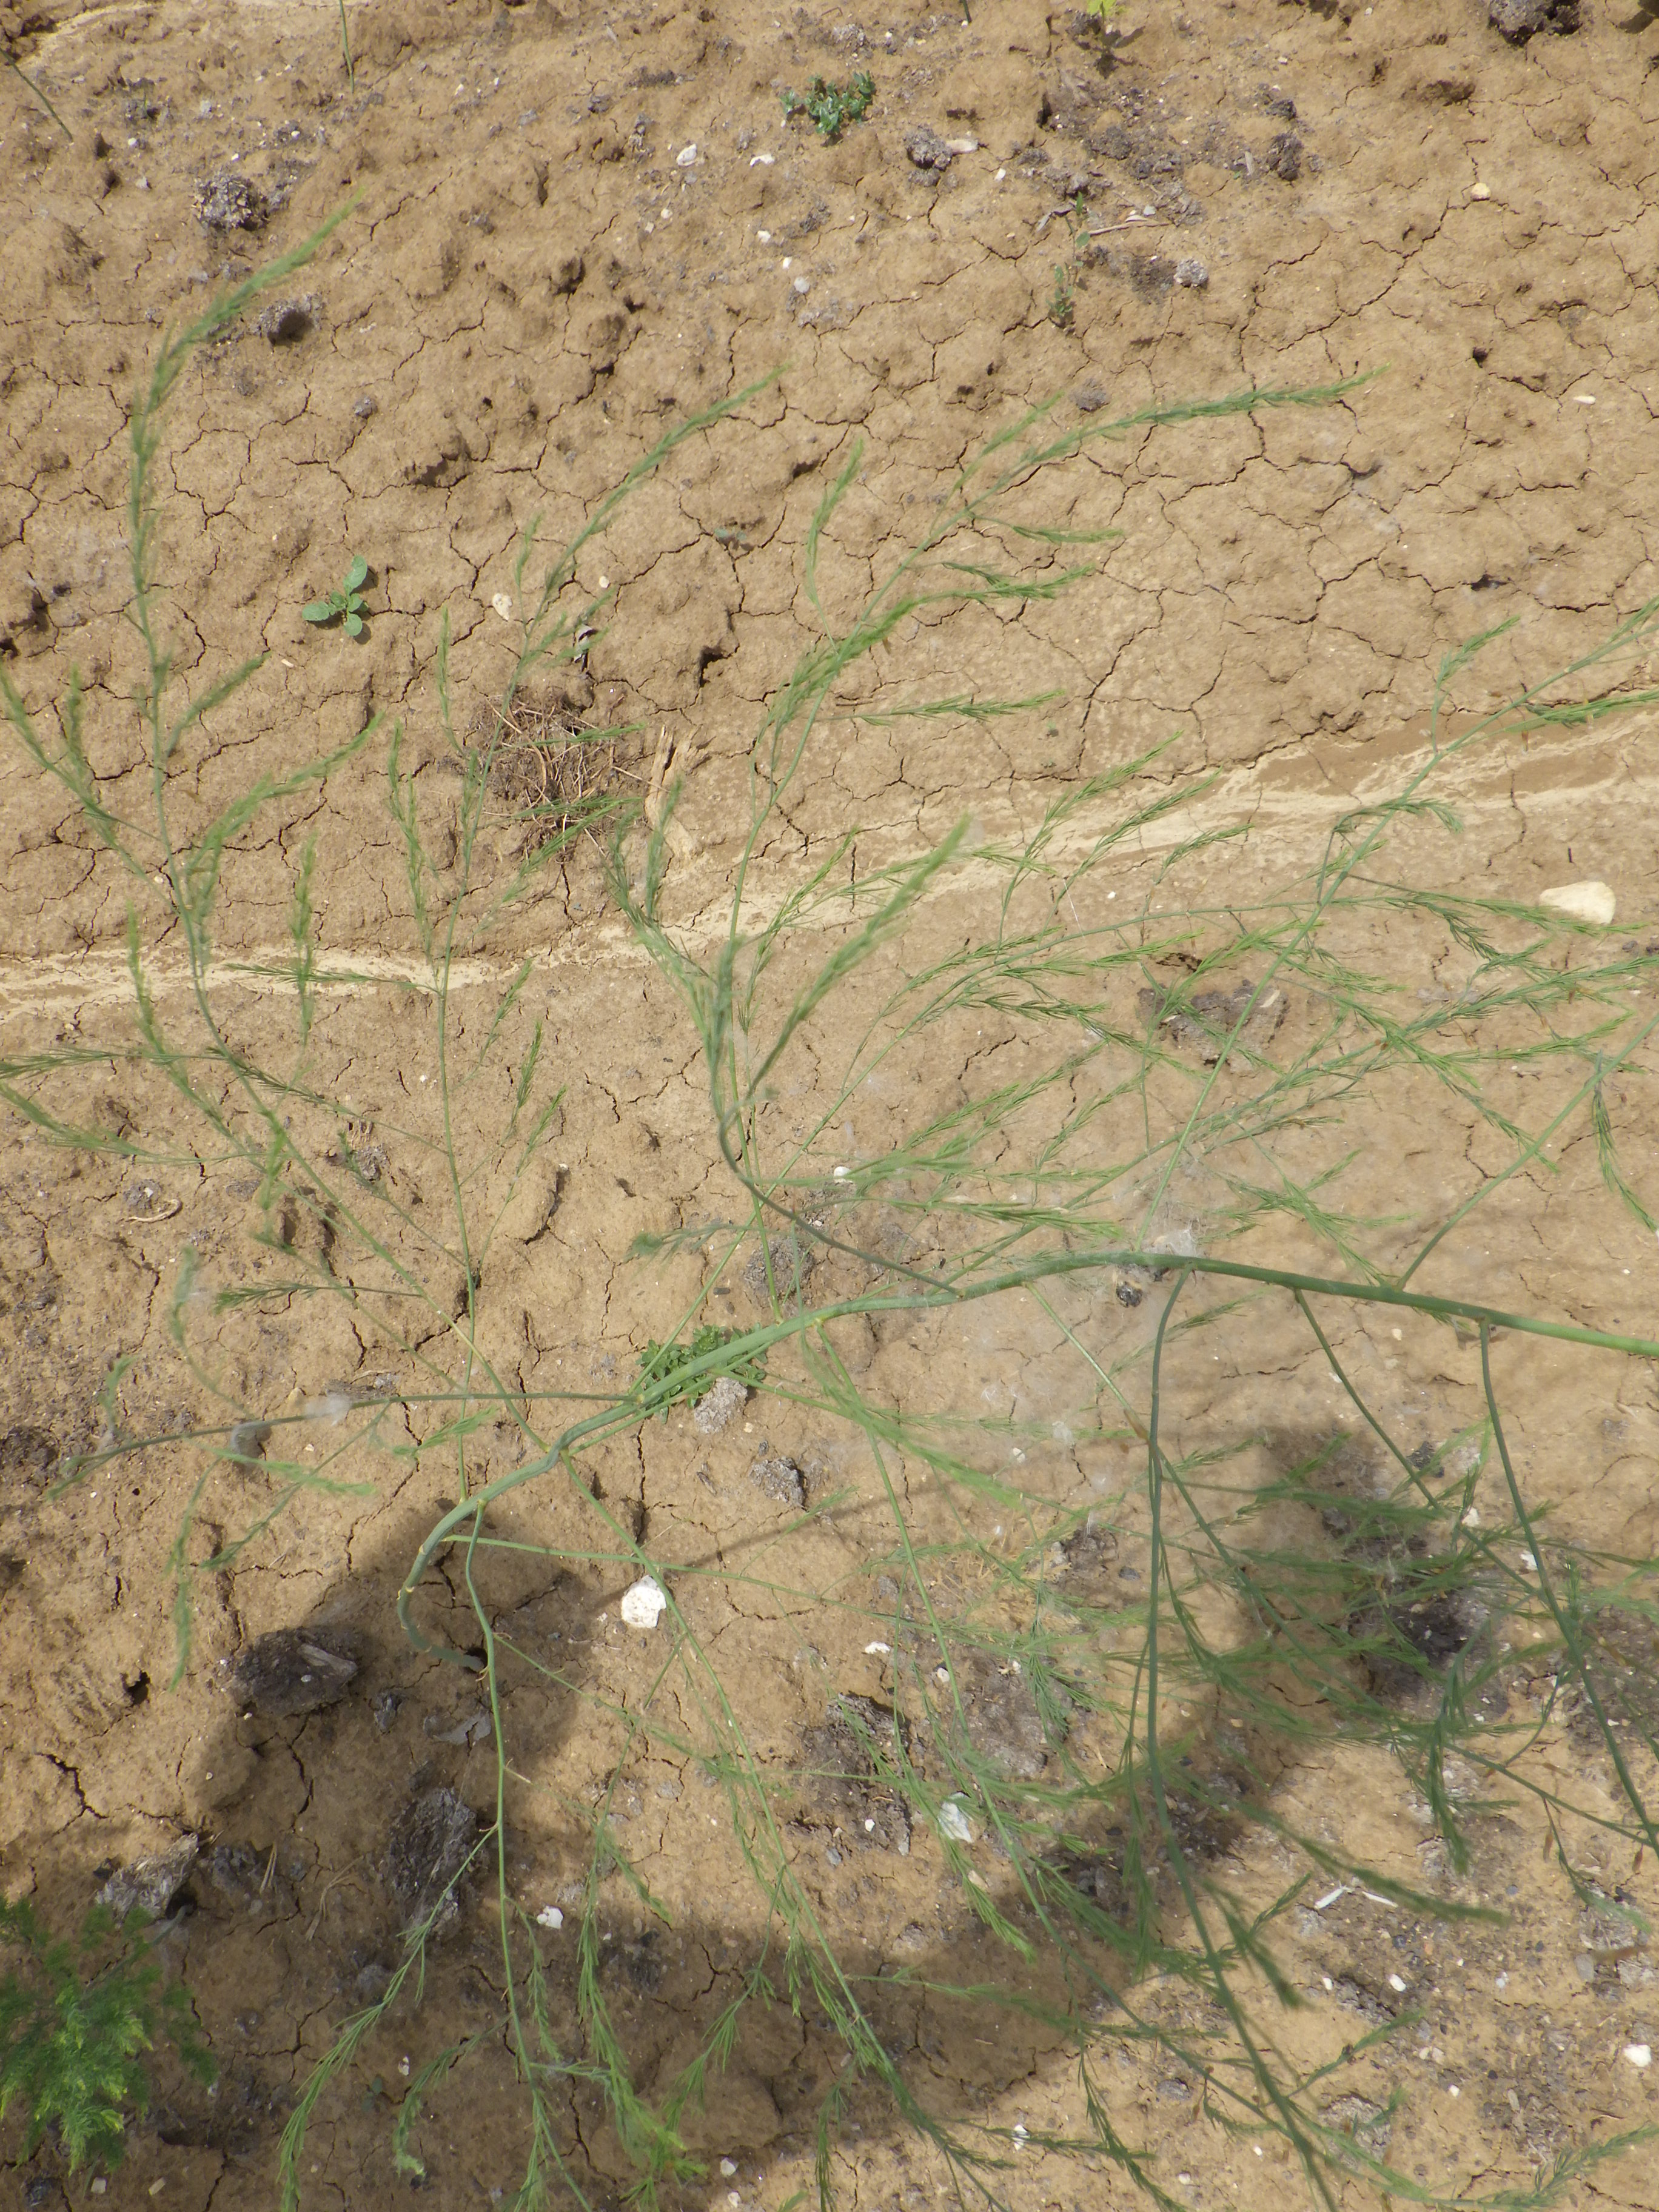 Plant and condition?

asparagus, healthy
